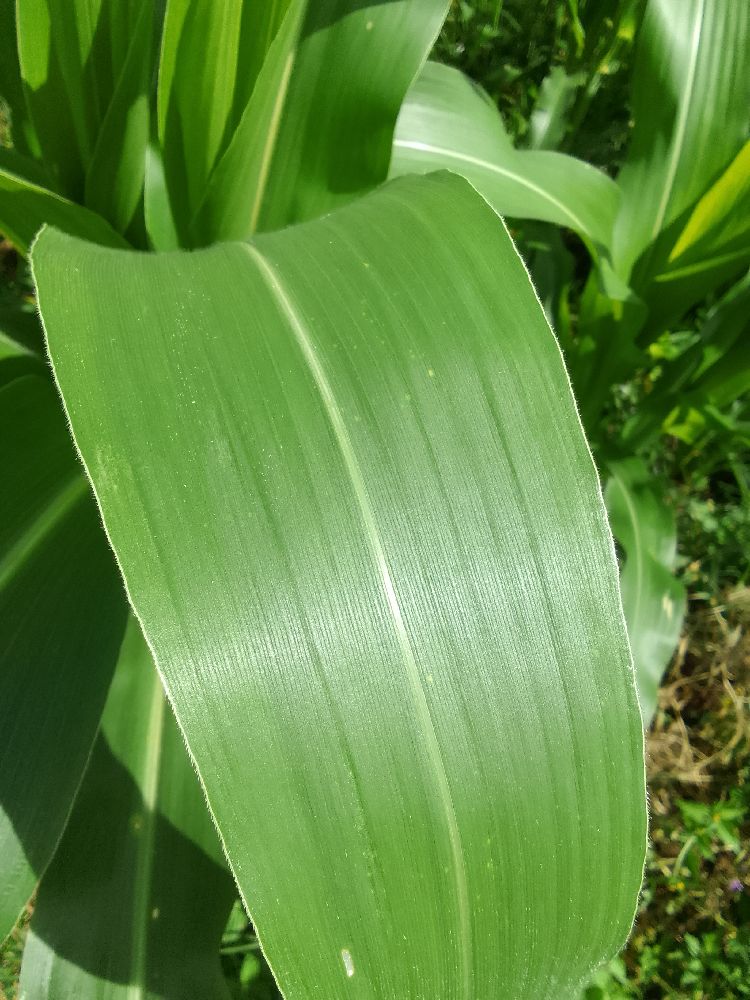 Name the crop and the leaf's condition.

maize, healthy
